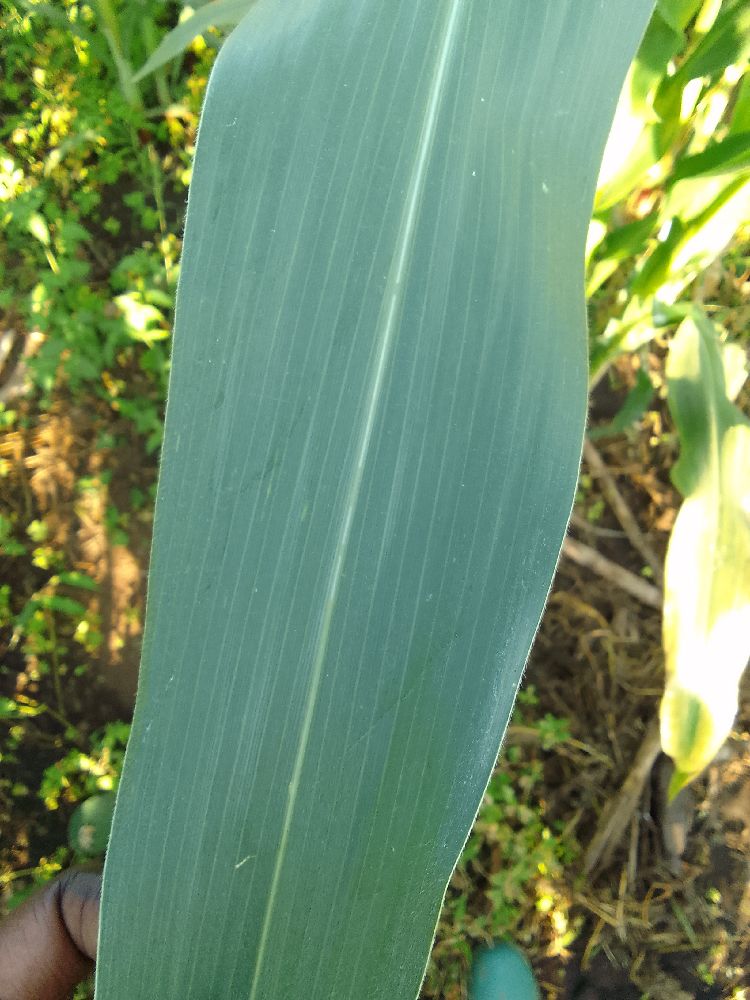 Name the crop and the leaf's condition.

maize, healthy
